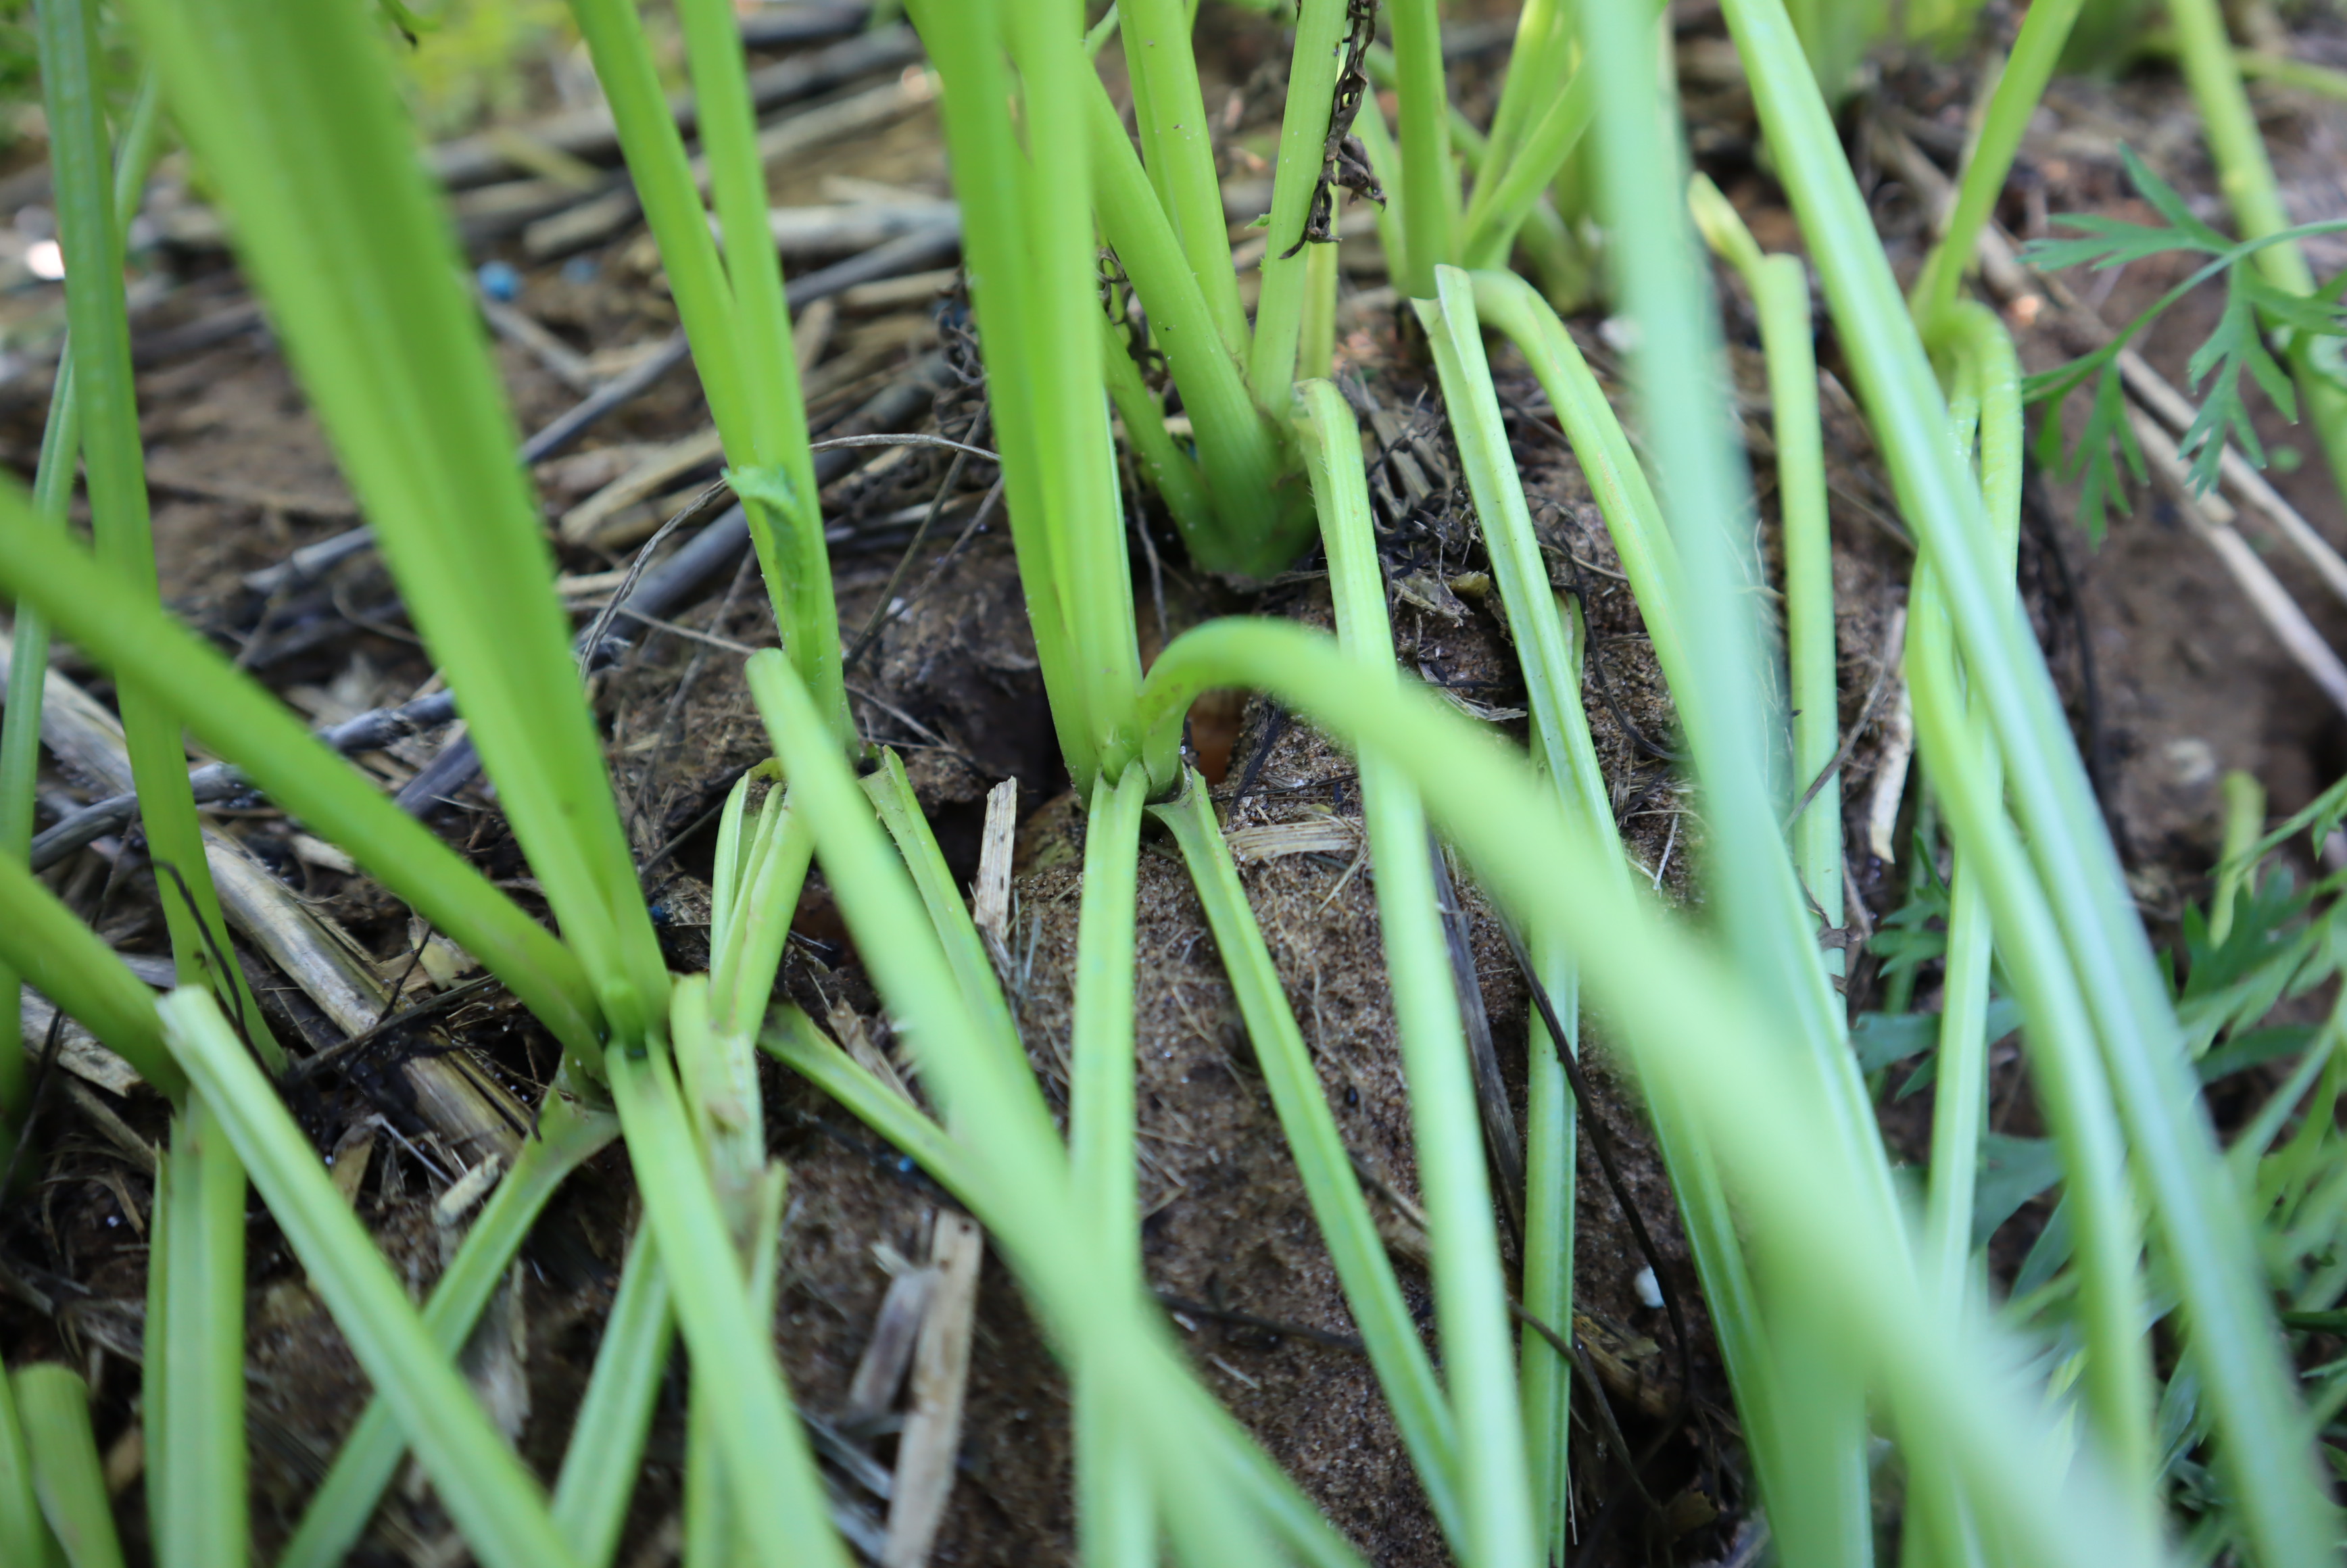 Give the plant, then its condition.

carrot, healthy
